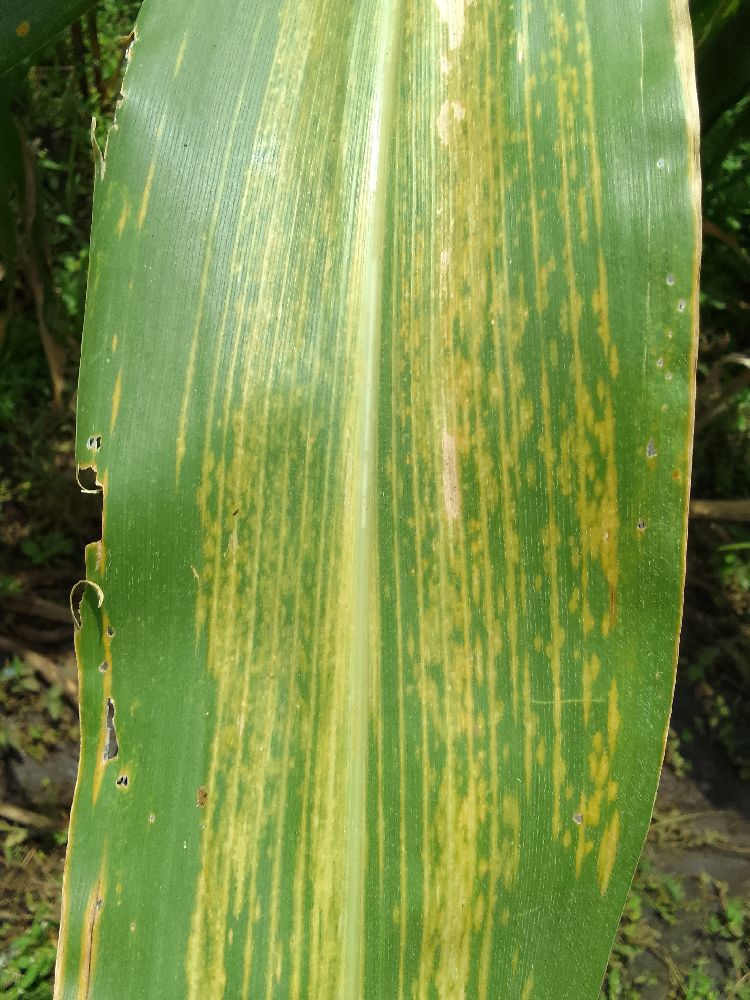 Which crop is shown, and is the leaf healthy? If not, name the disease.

maize, maize lethal necrosis
